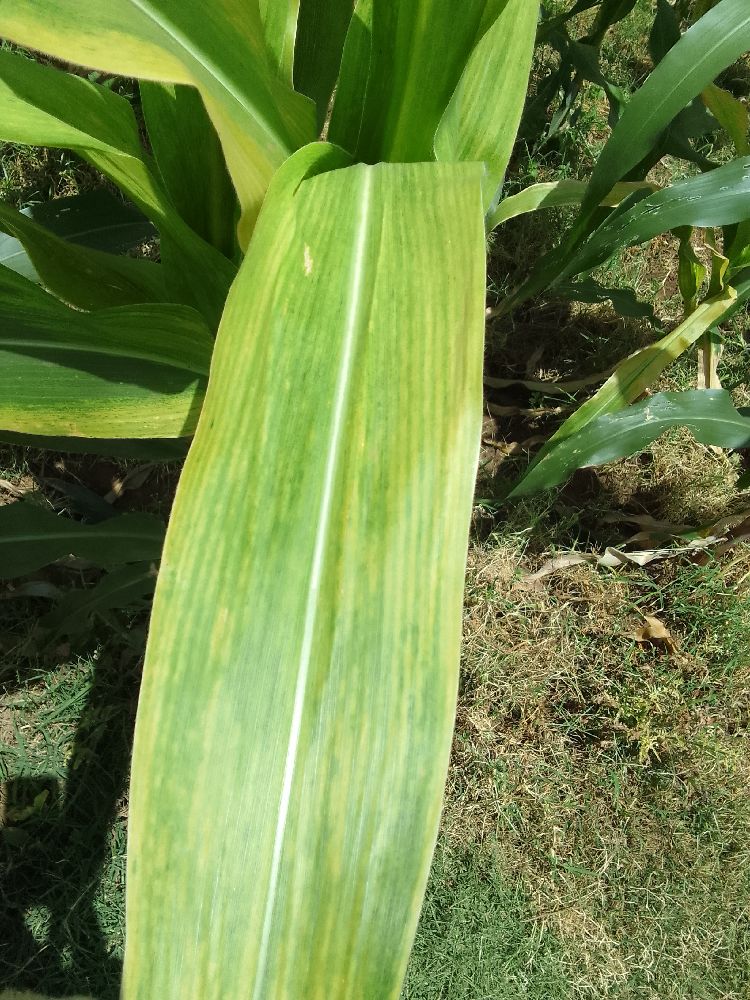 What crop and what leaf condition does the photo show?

maize, maize lethal necrosis
